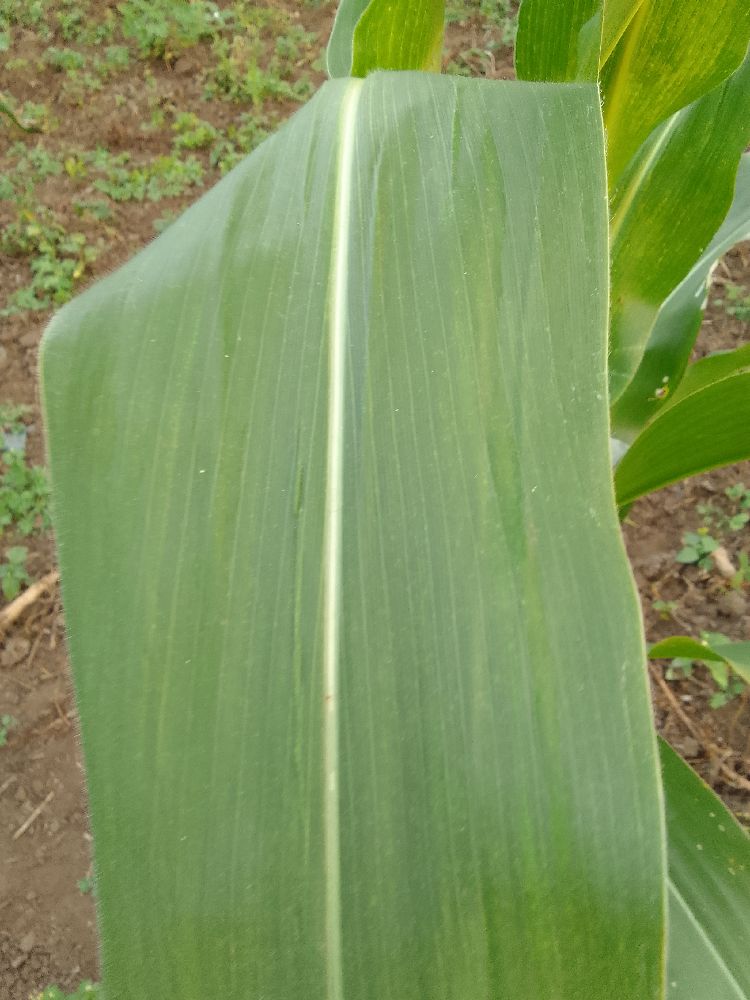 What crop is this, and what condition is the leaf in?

maize, healthy
